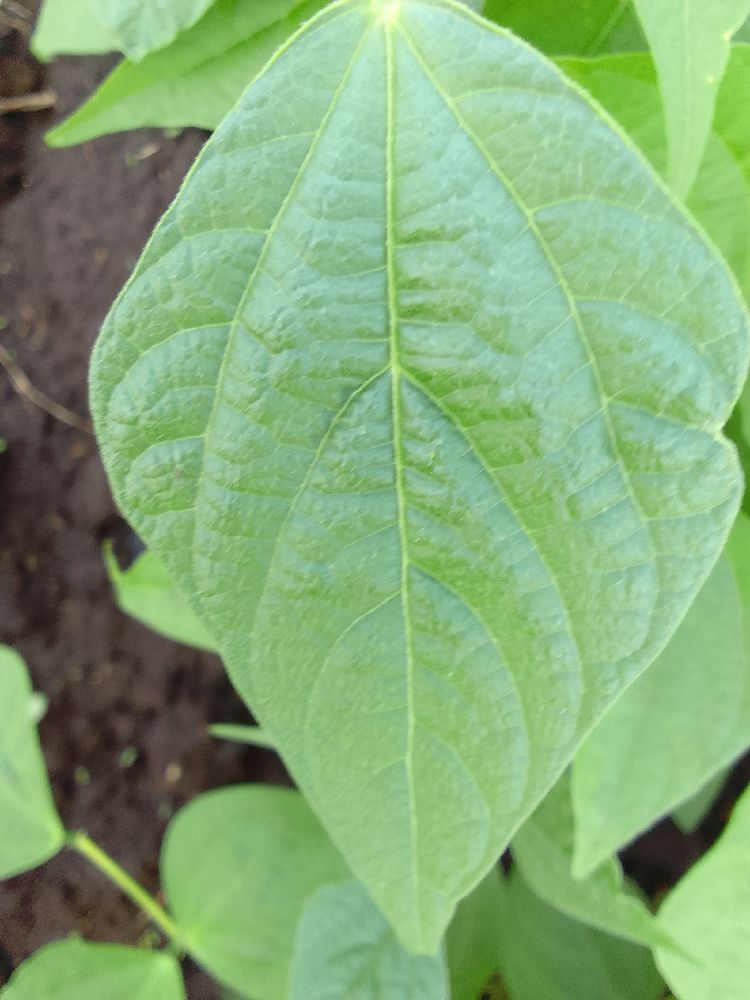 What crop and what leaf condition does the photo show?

common bean, healthy
